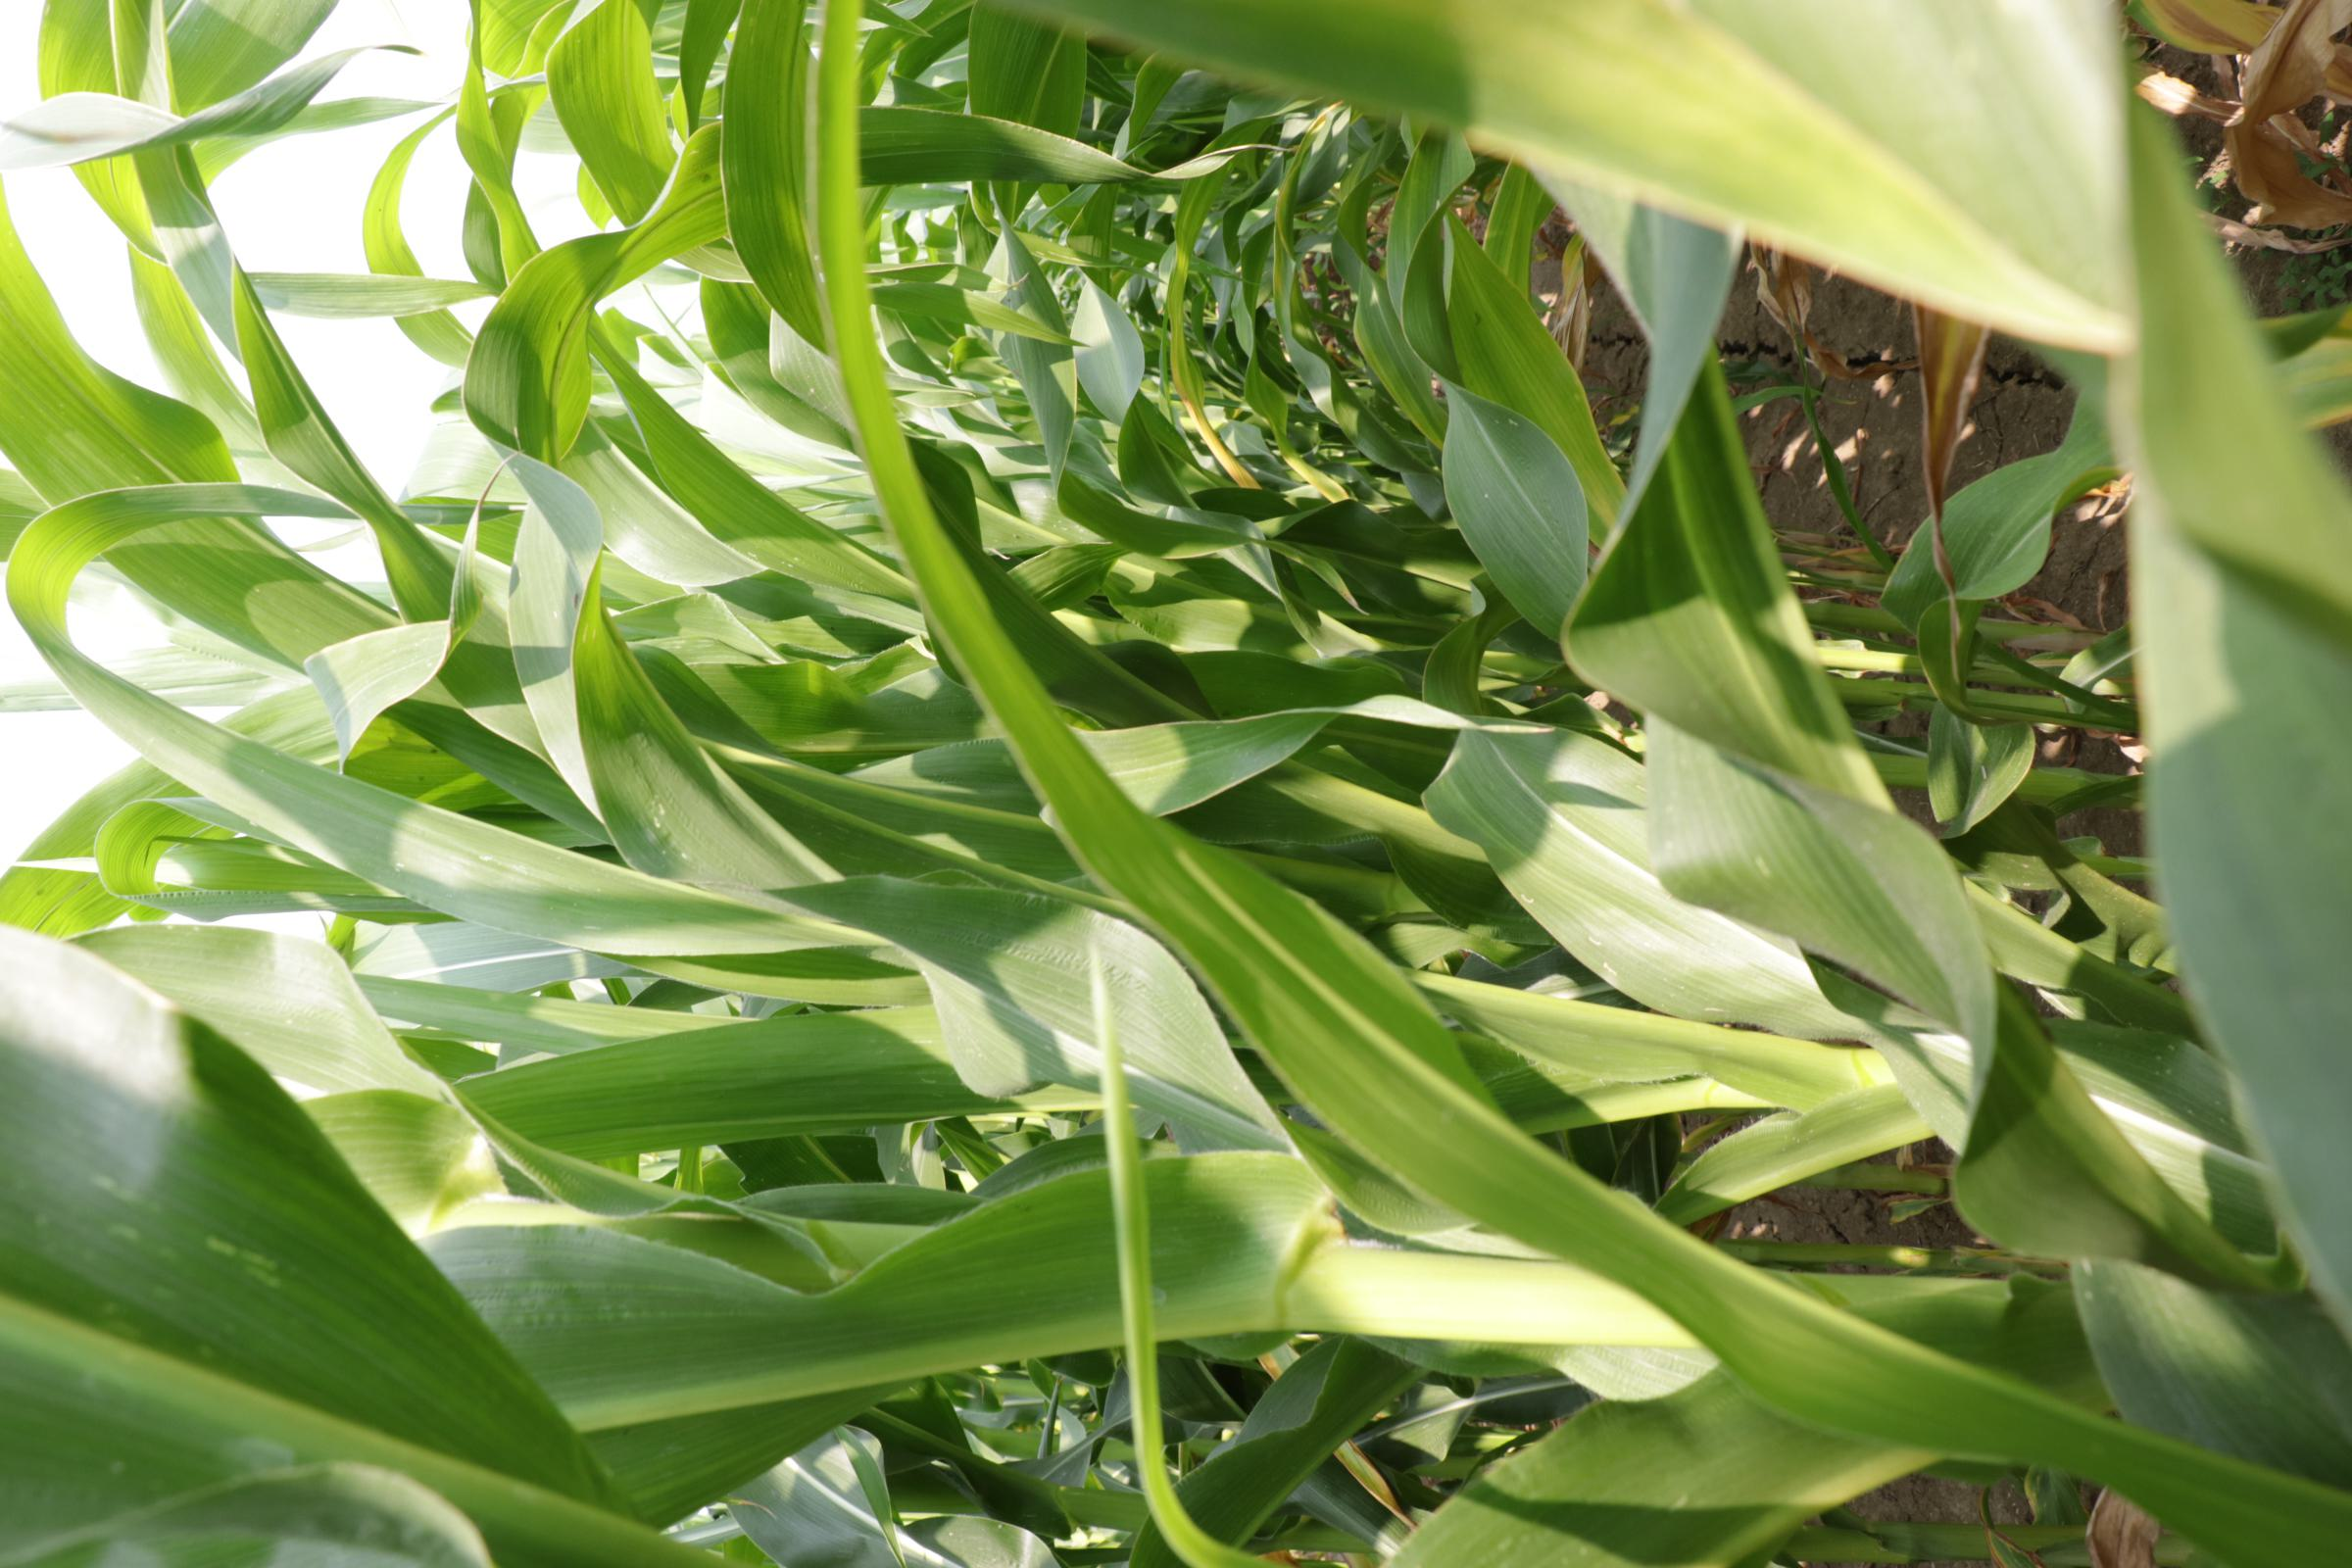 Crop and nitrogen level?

maize, full nitrogen fertilisation
